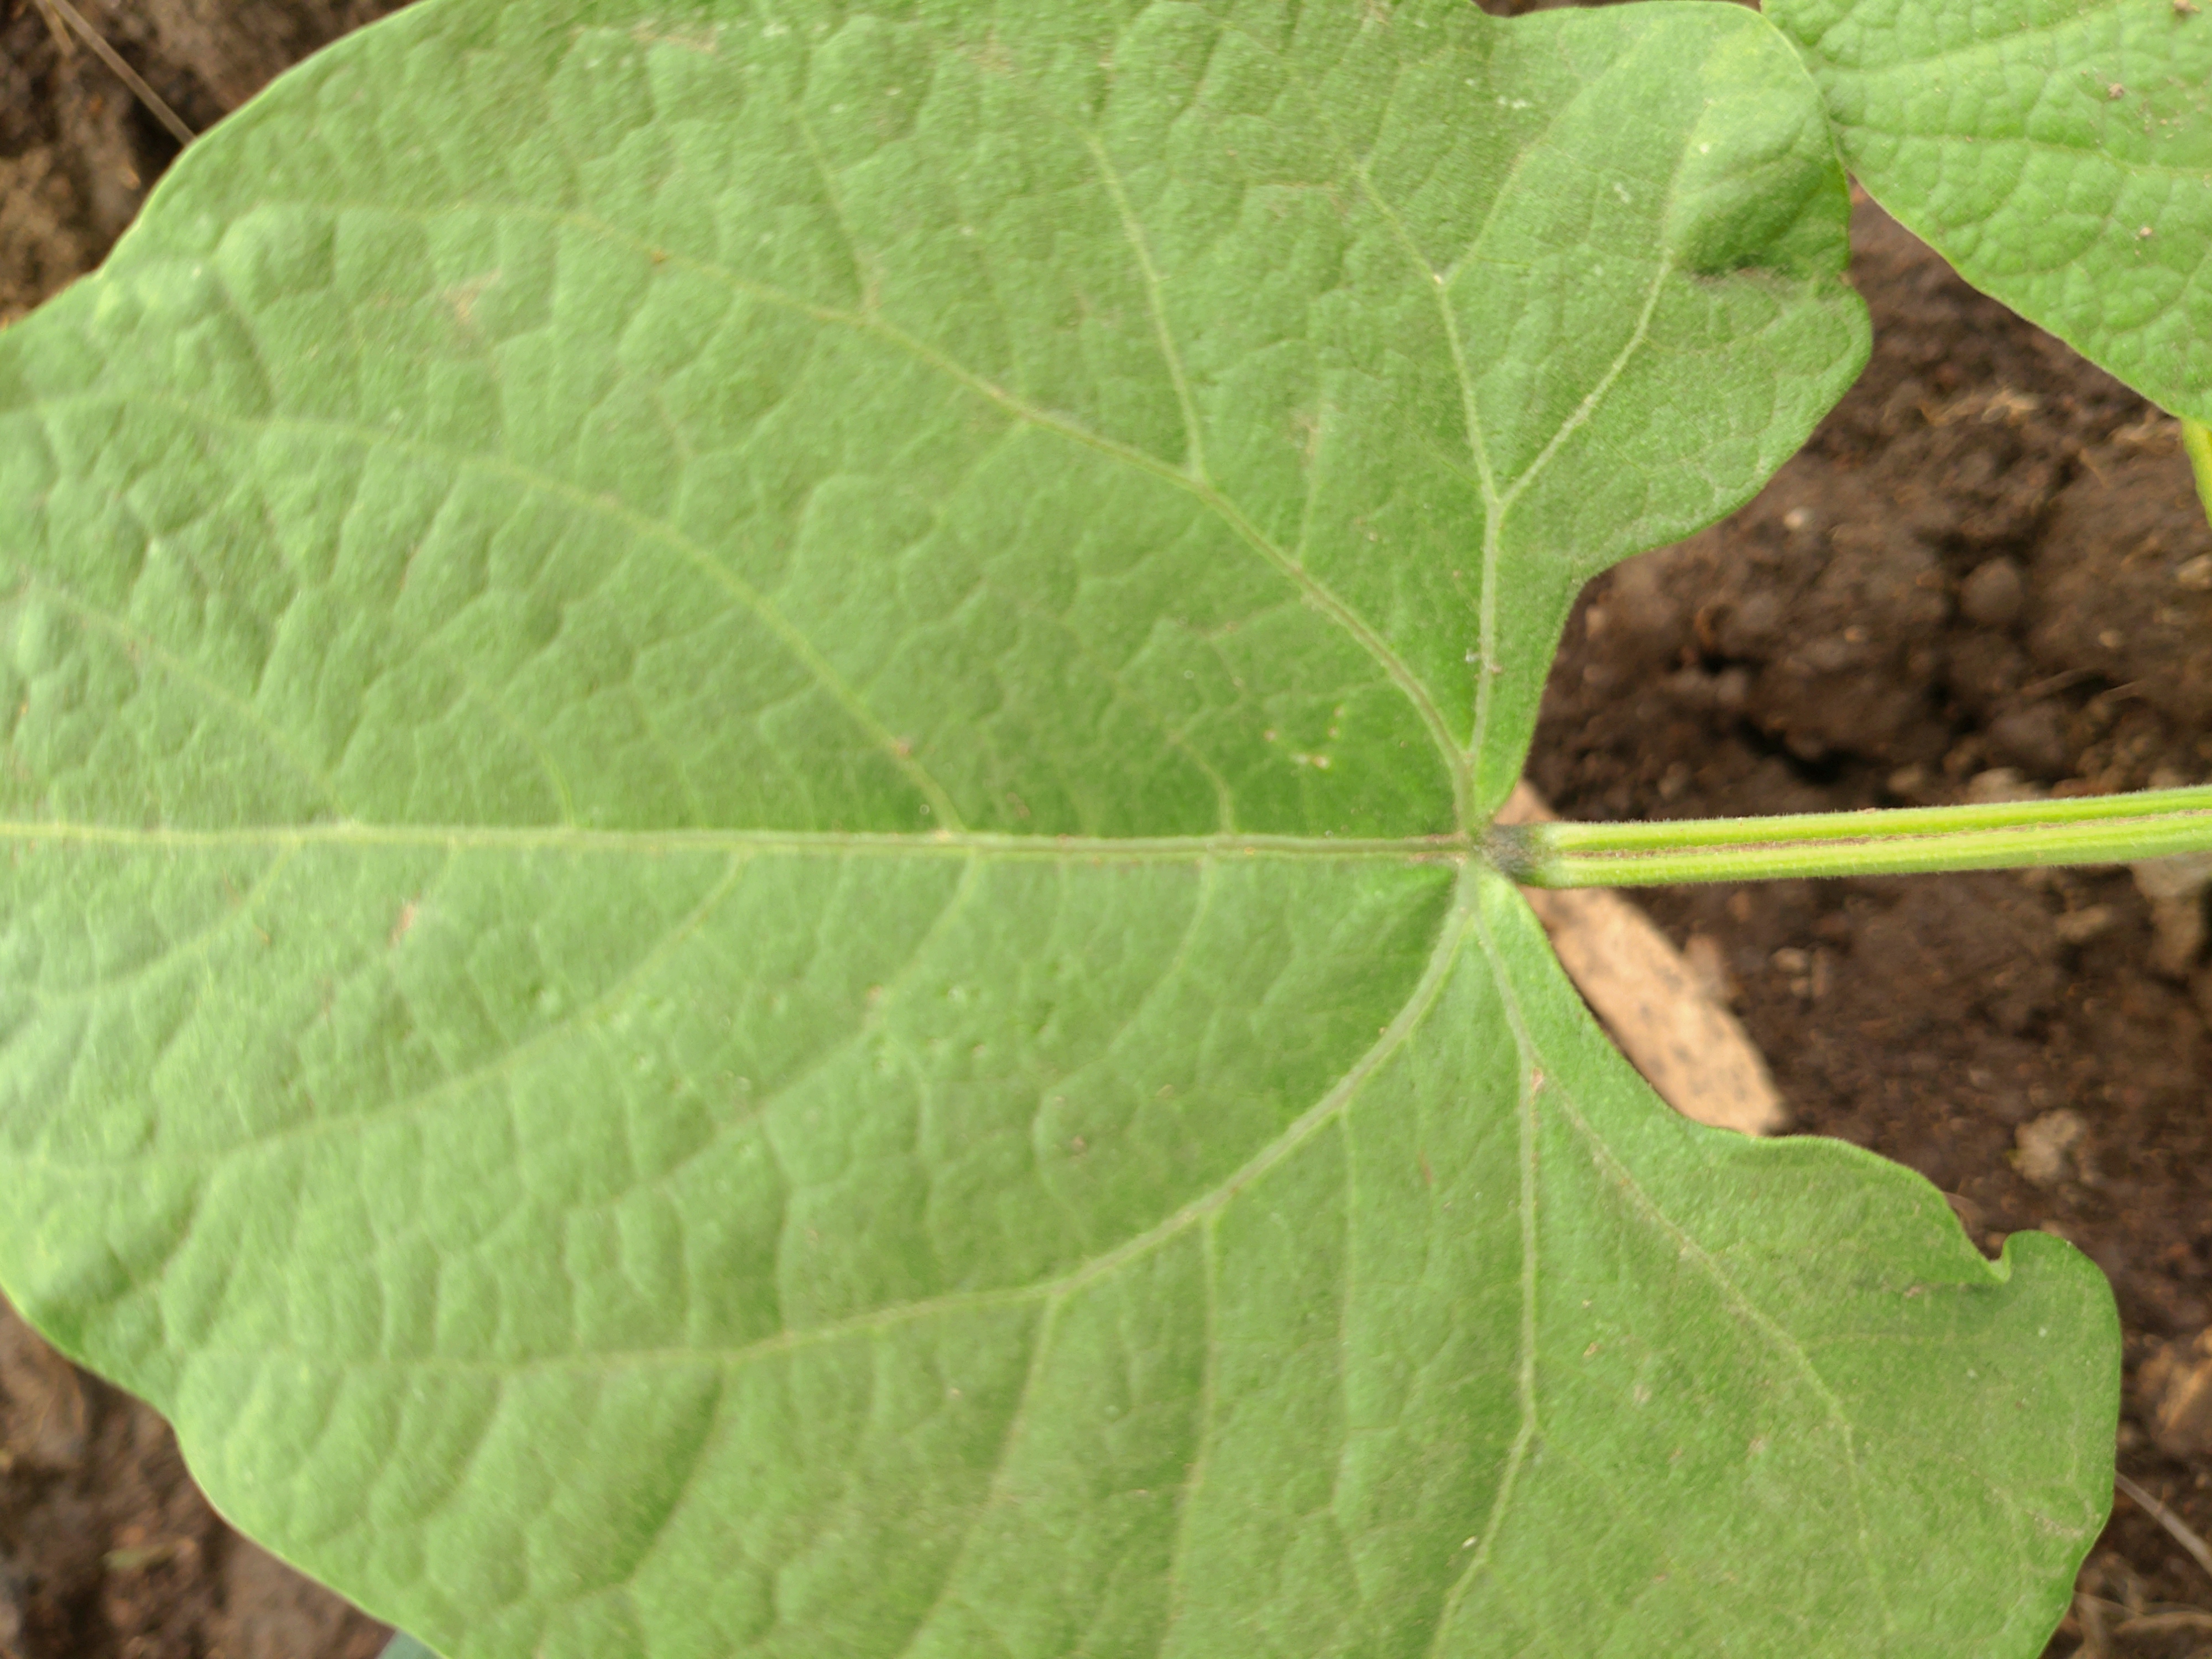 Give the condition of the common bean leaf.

healthy
